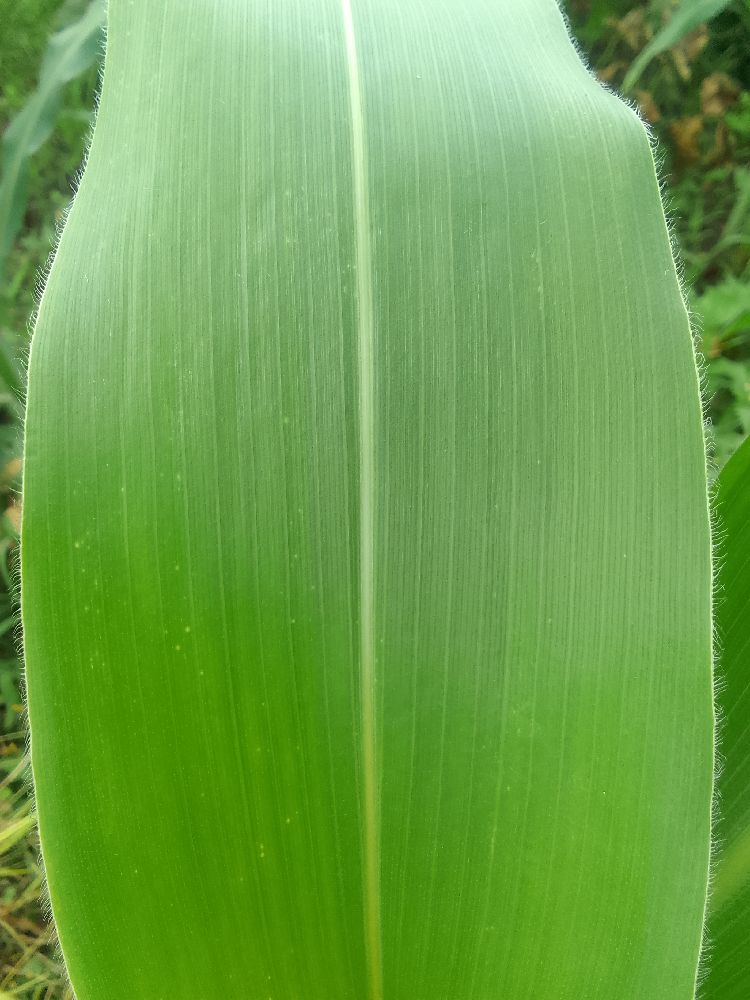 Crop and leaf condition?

maize, healthy
